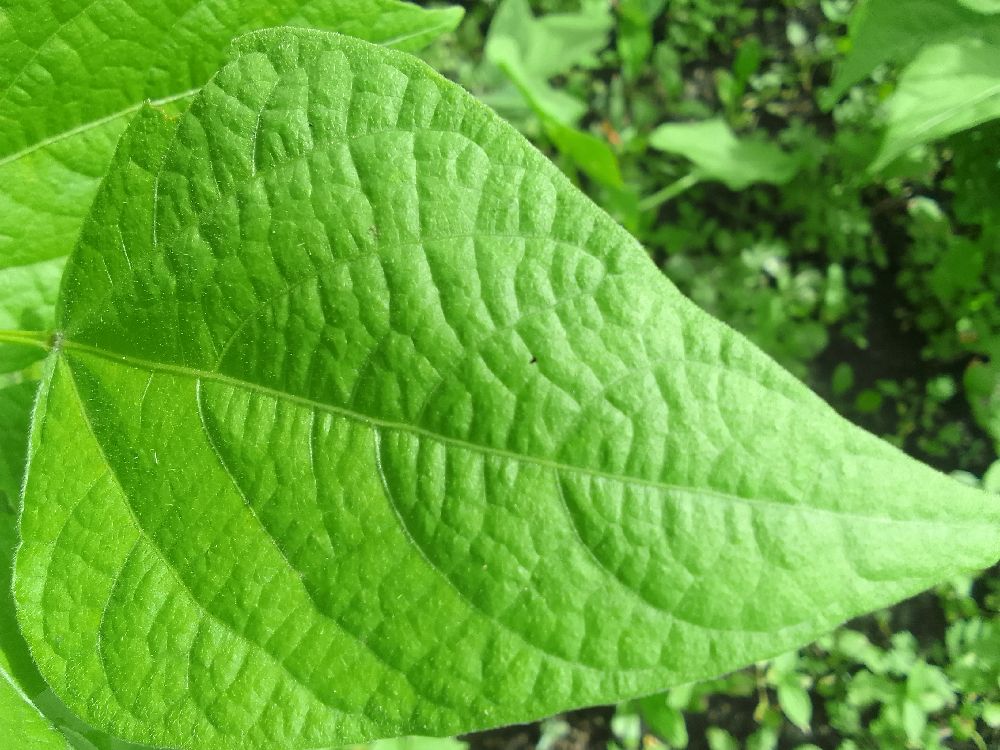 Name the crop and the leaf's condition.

common bean, healthy
